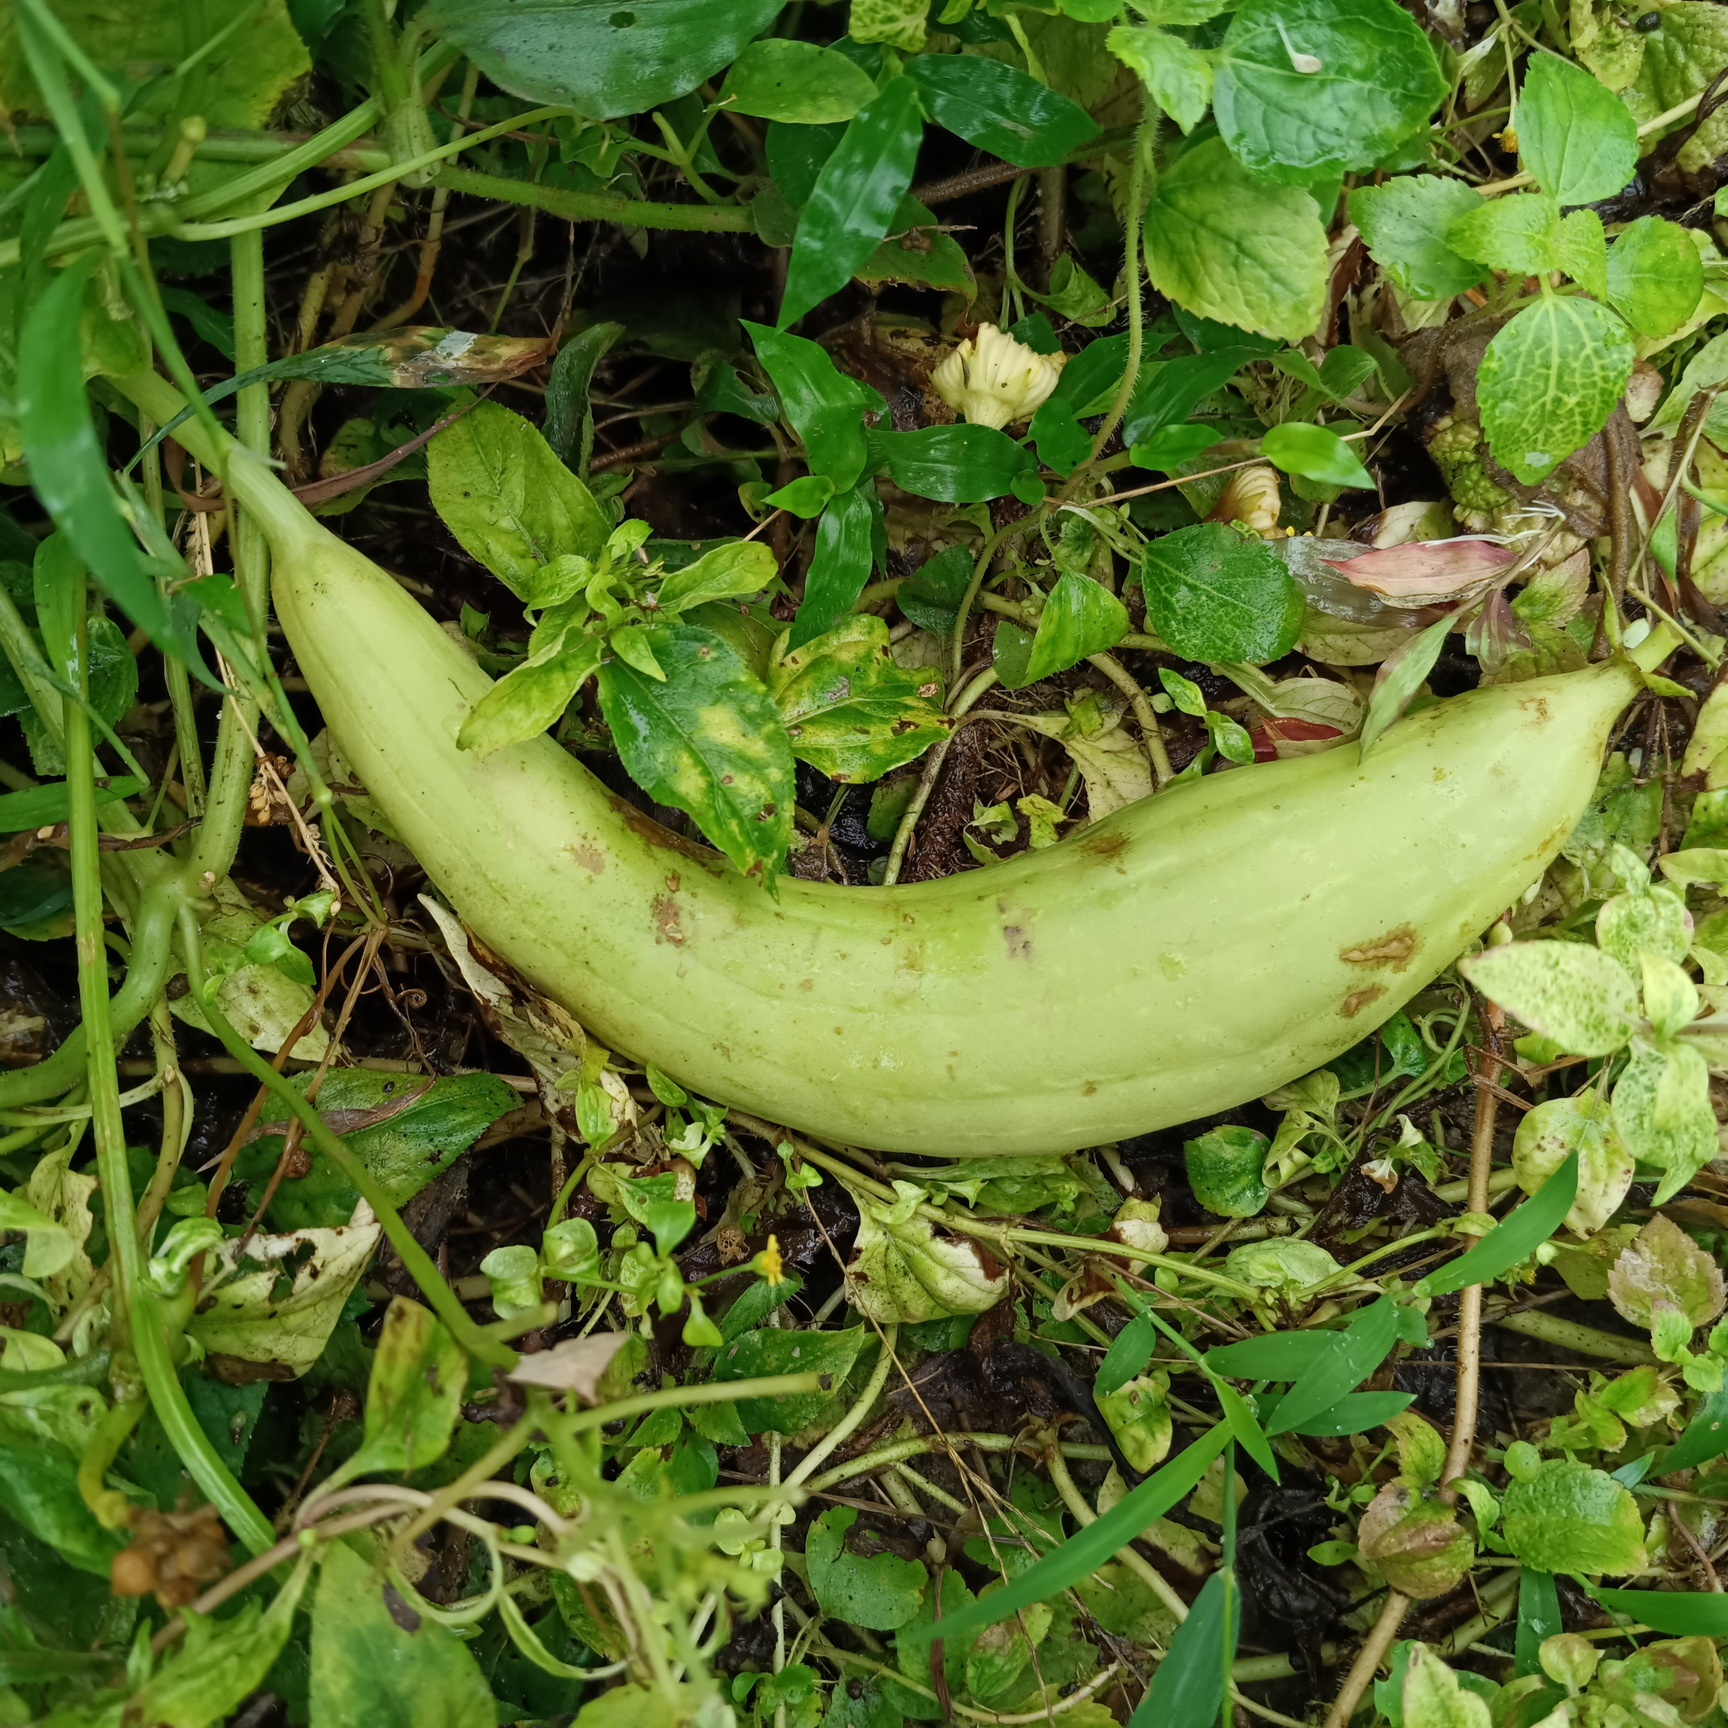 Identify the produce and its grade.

luffa, faulty
